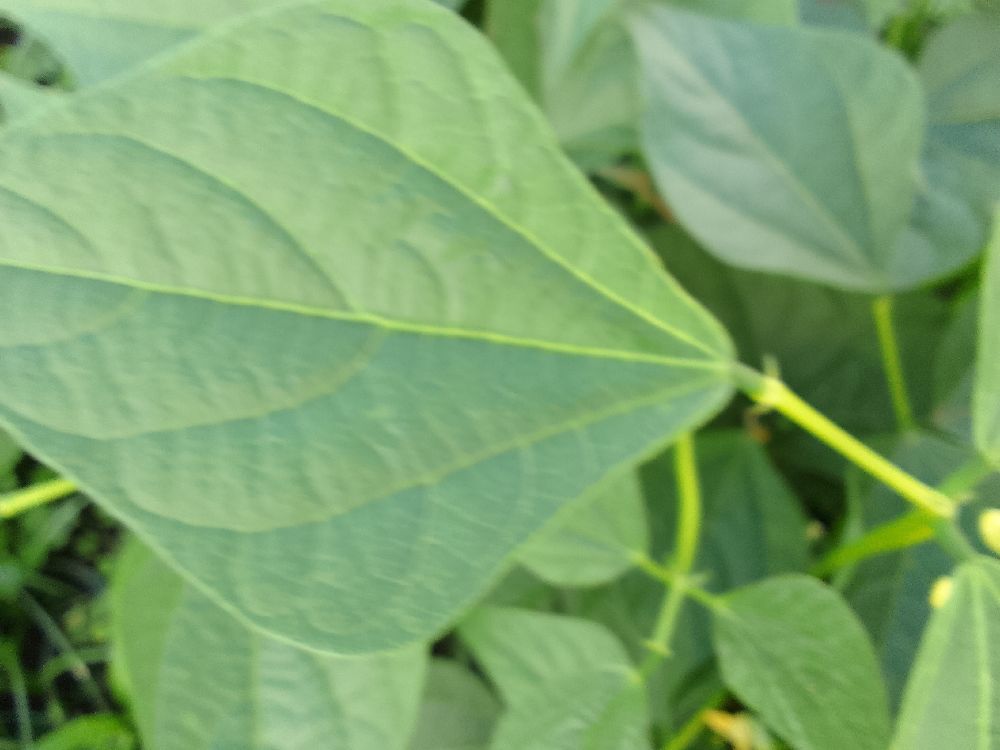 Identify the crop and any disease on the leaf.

common bean, healthy
